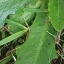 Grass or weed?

structured weed
